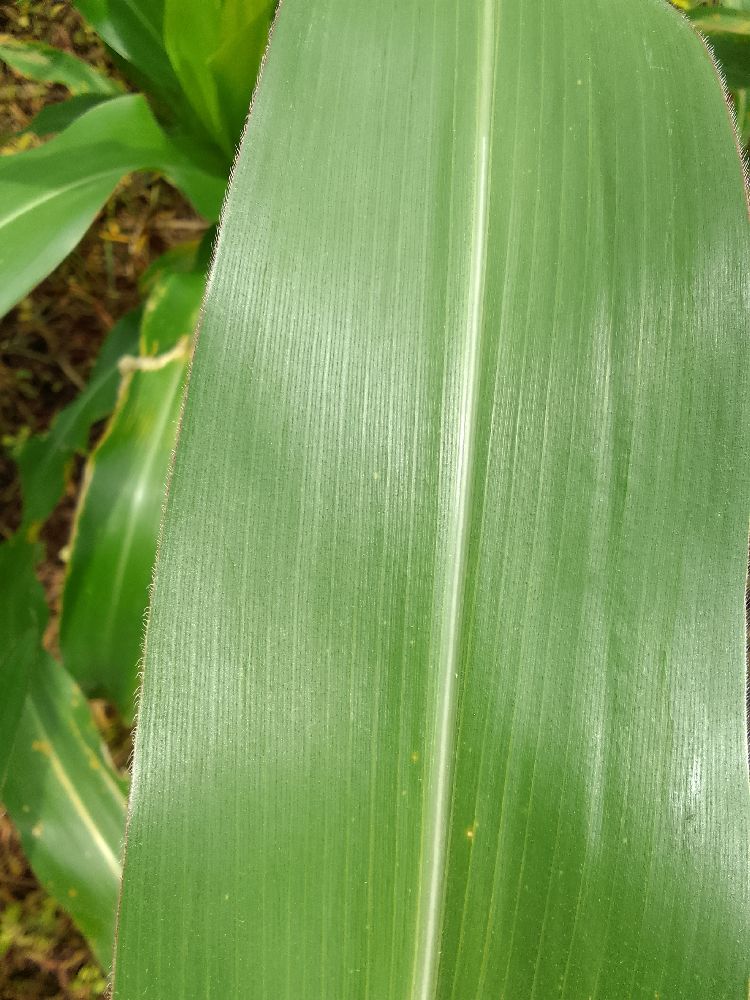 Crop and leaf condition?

maize, healthy
